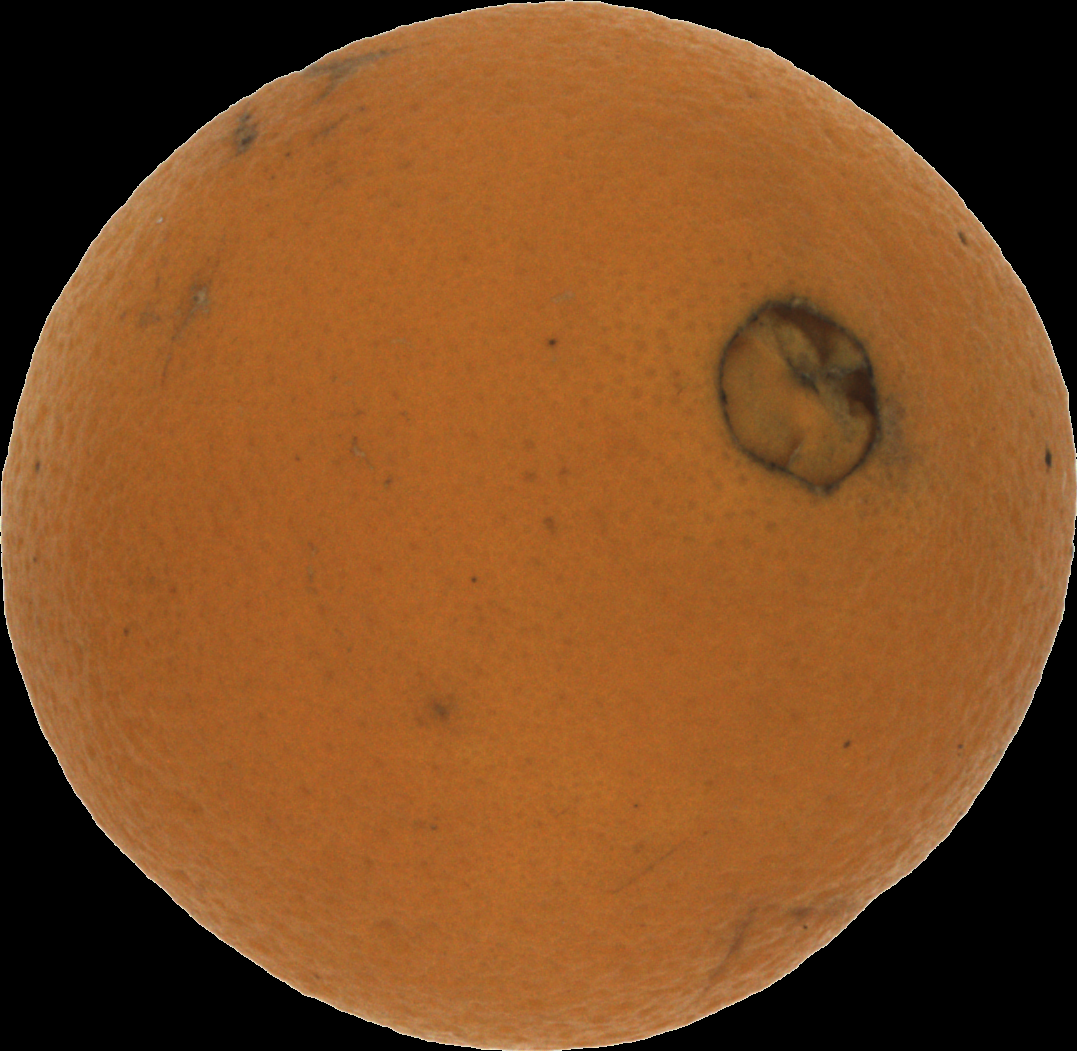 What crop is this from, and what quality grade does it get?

orange, bad
